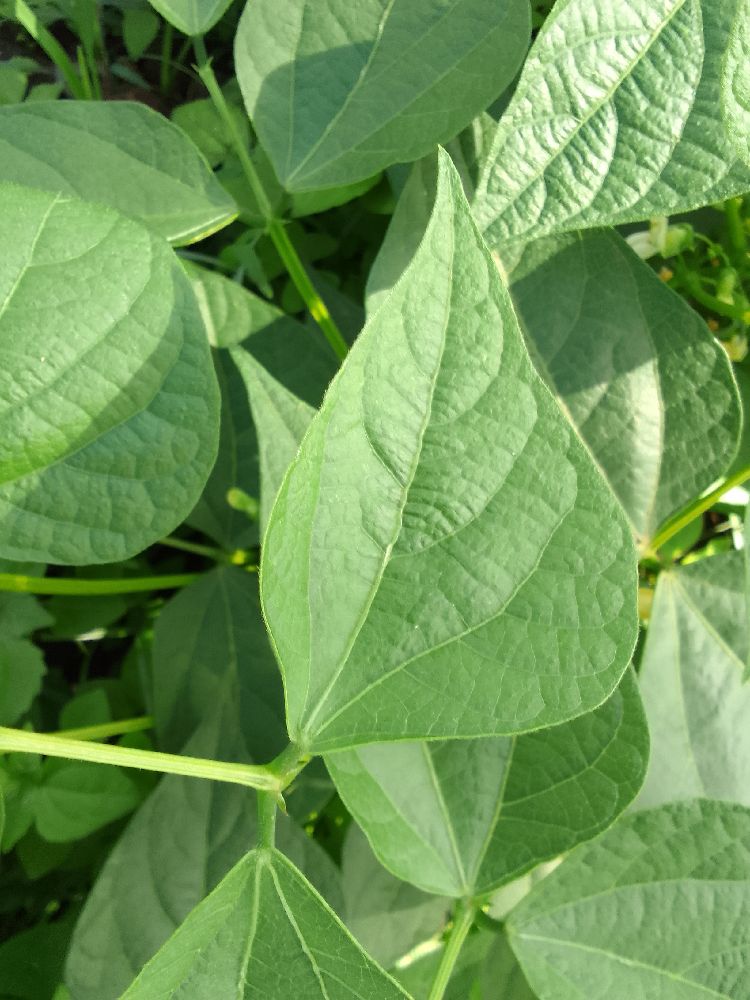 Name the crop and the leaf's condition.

common bean, healthy
